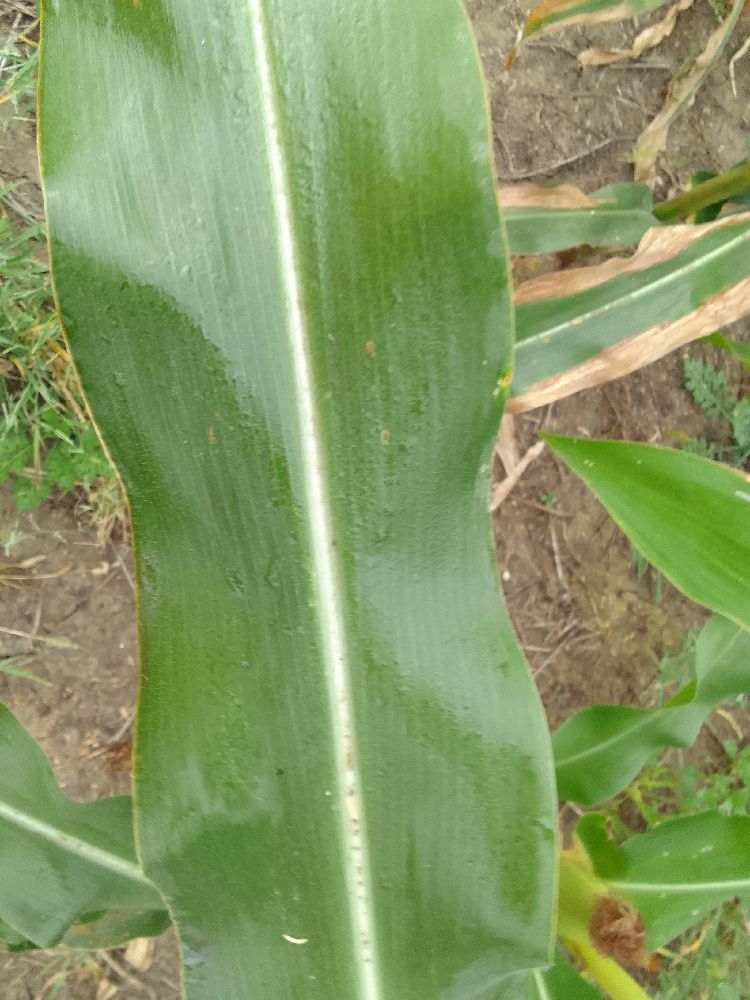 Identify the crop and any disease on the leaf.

maize, healthy
